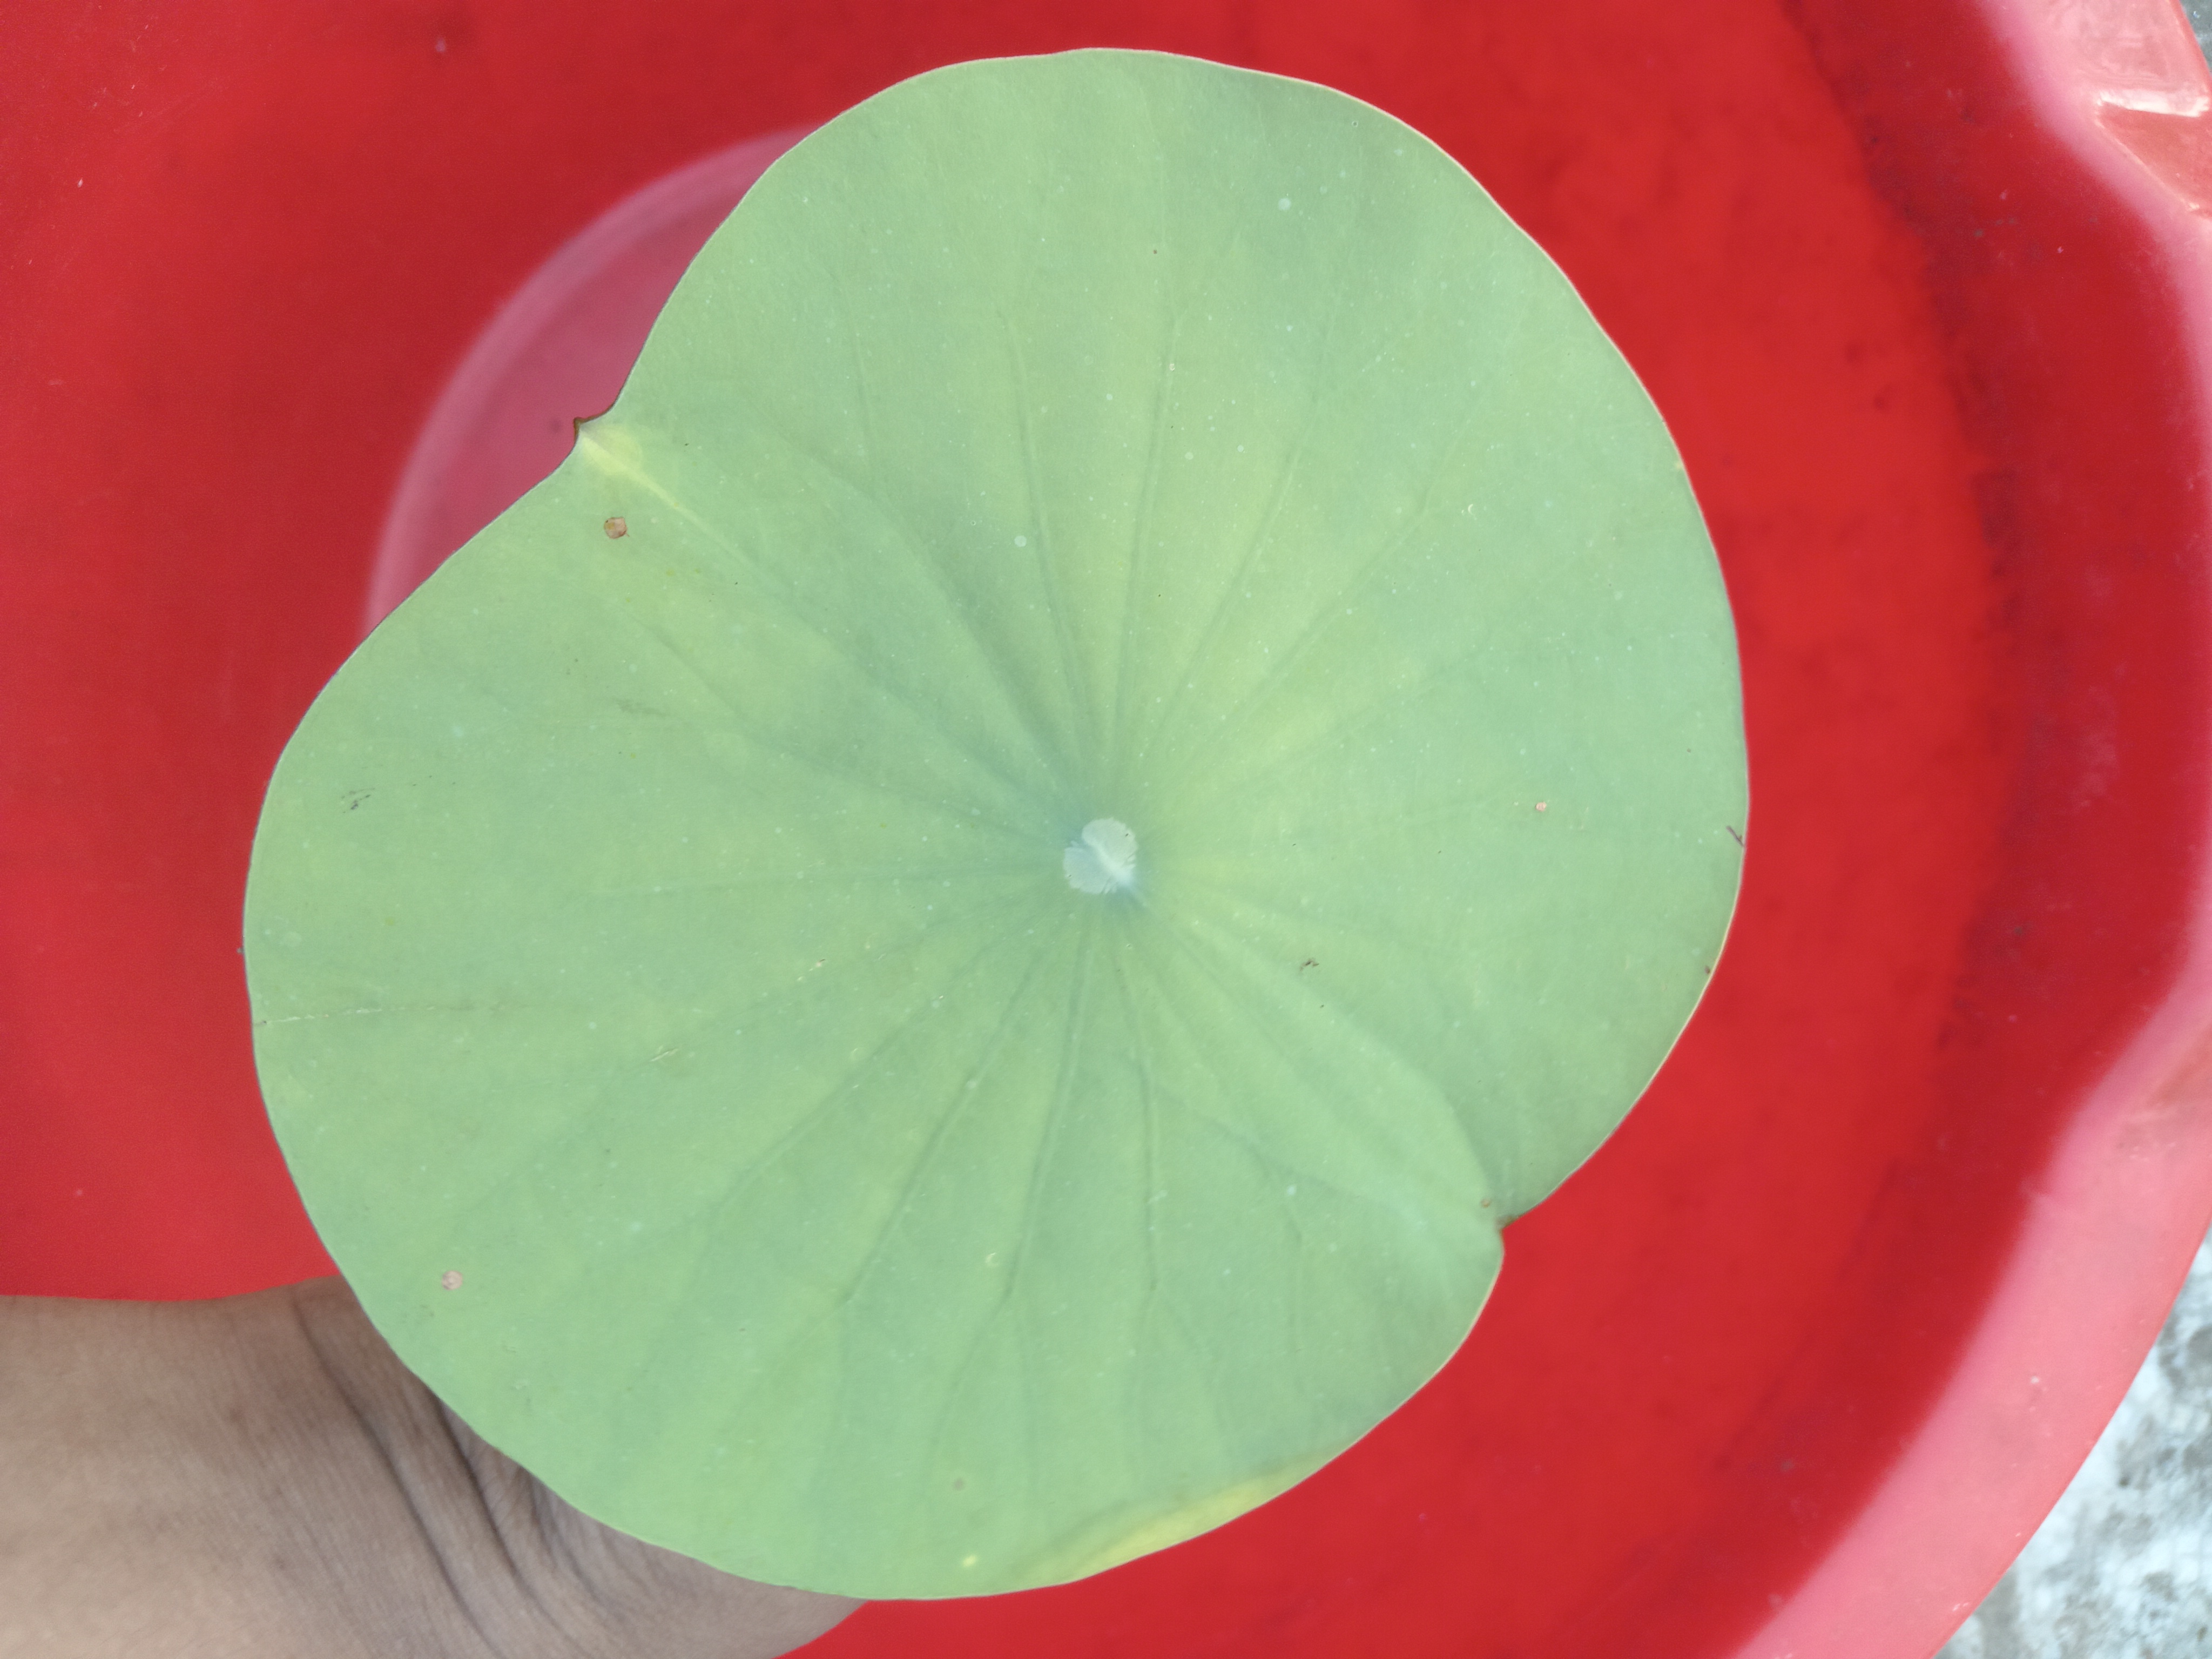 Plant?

lotus
